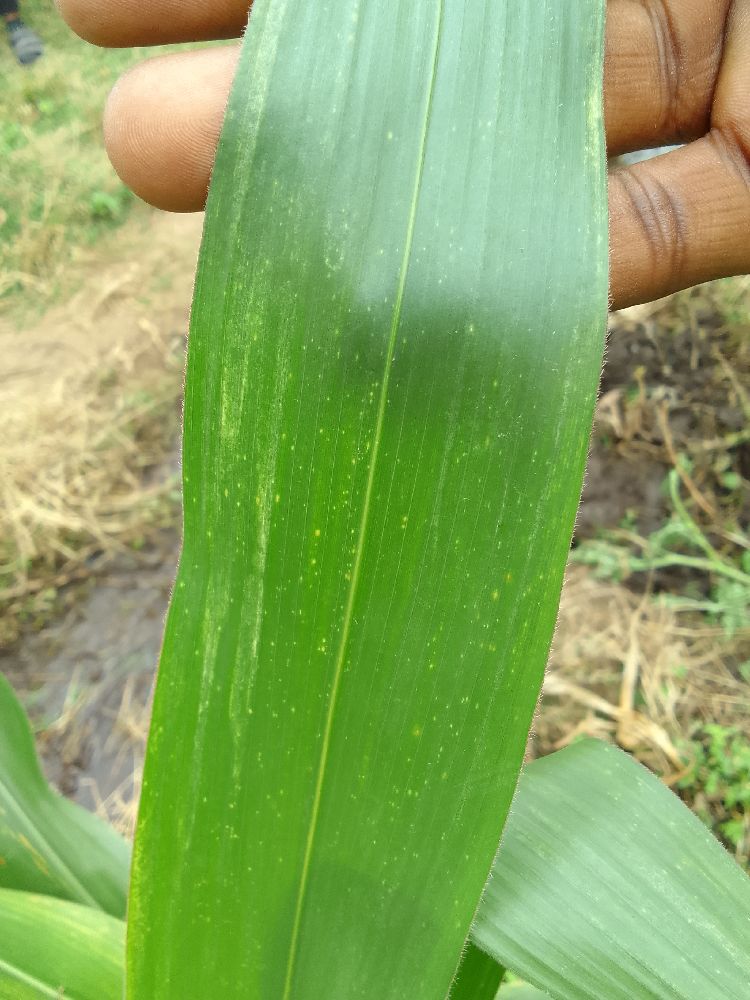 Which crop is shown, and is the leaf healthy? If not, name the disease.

maize, healthy
